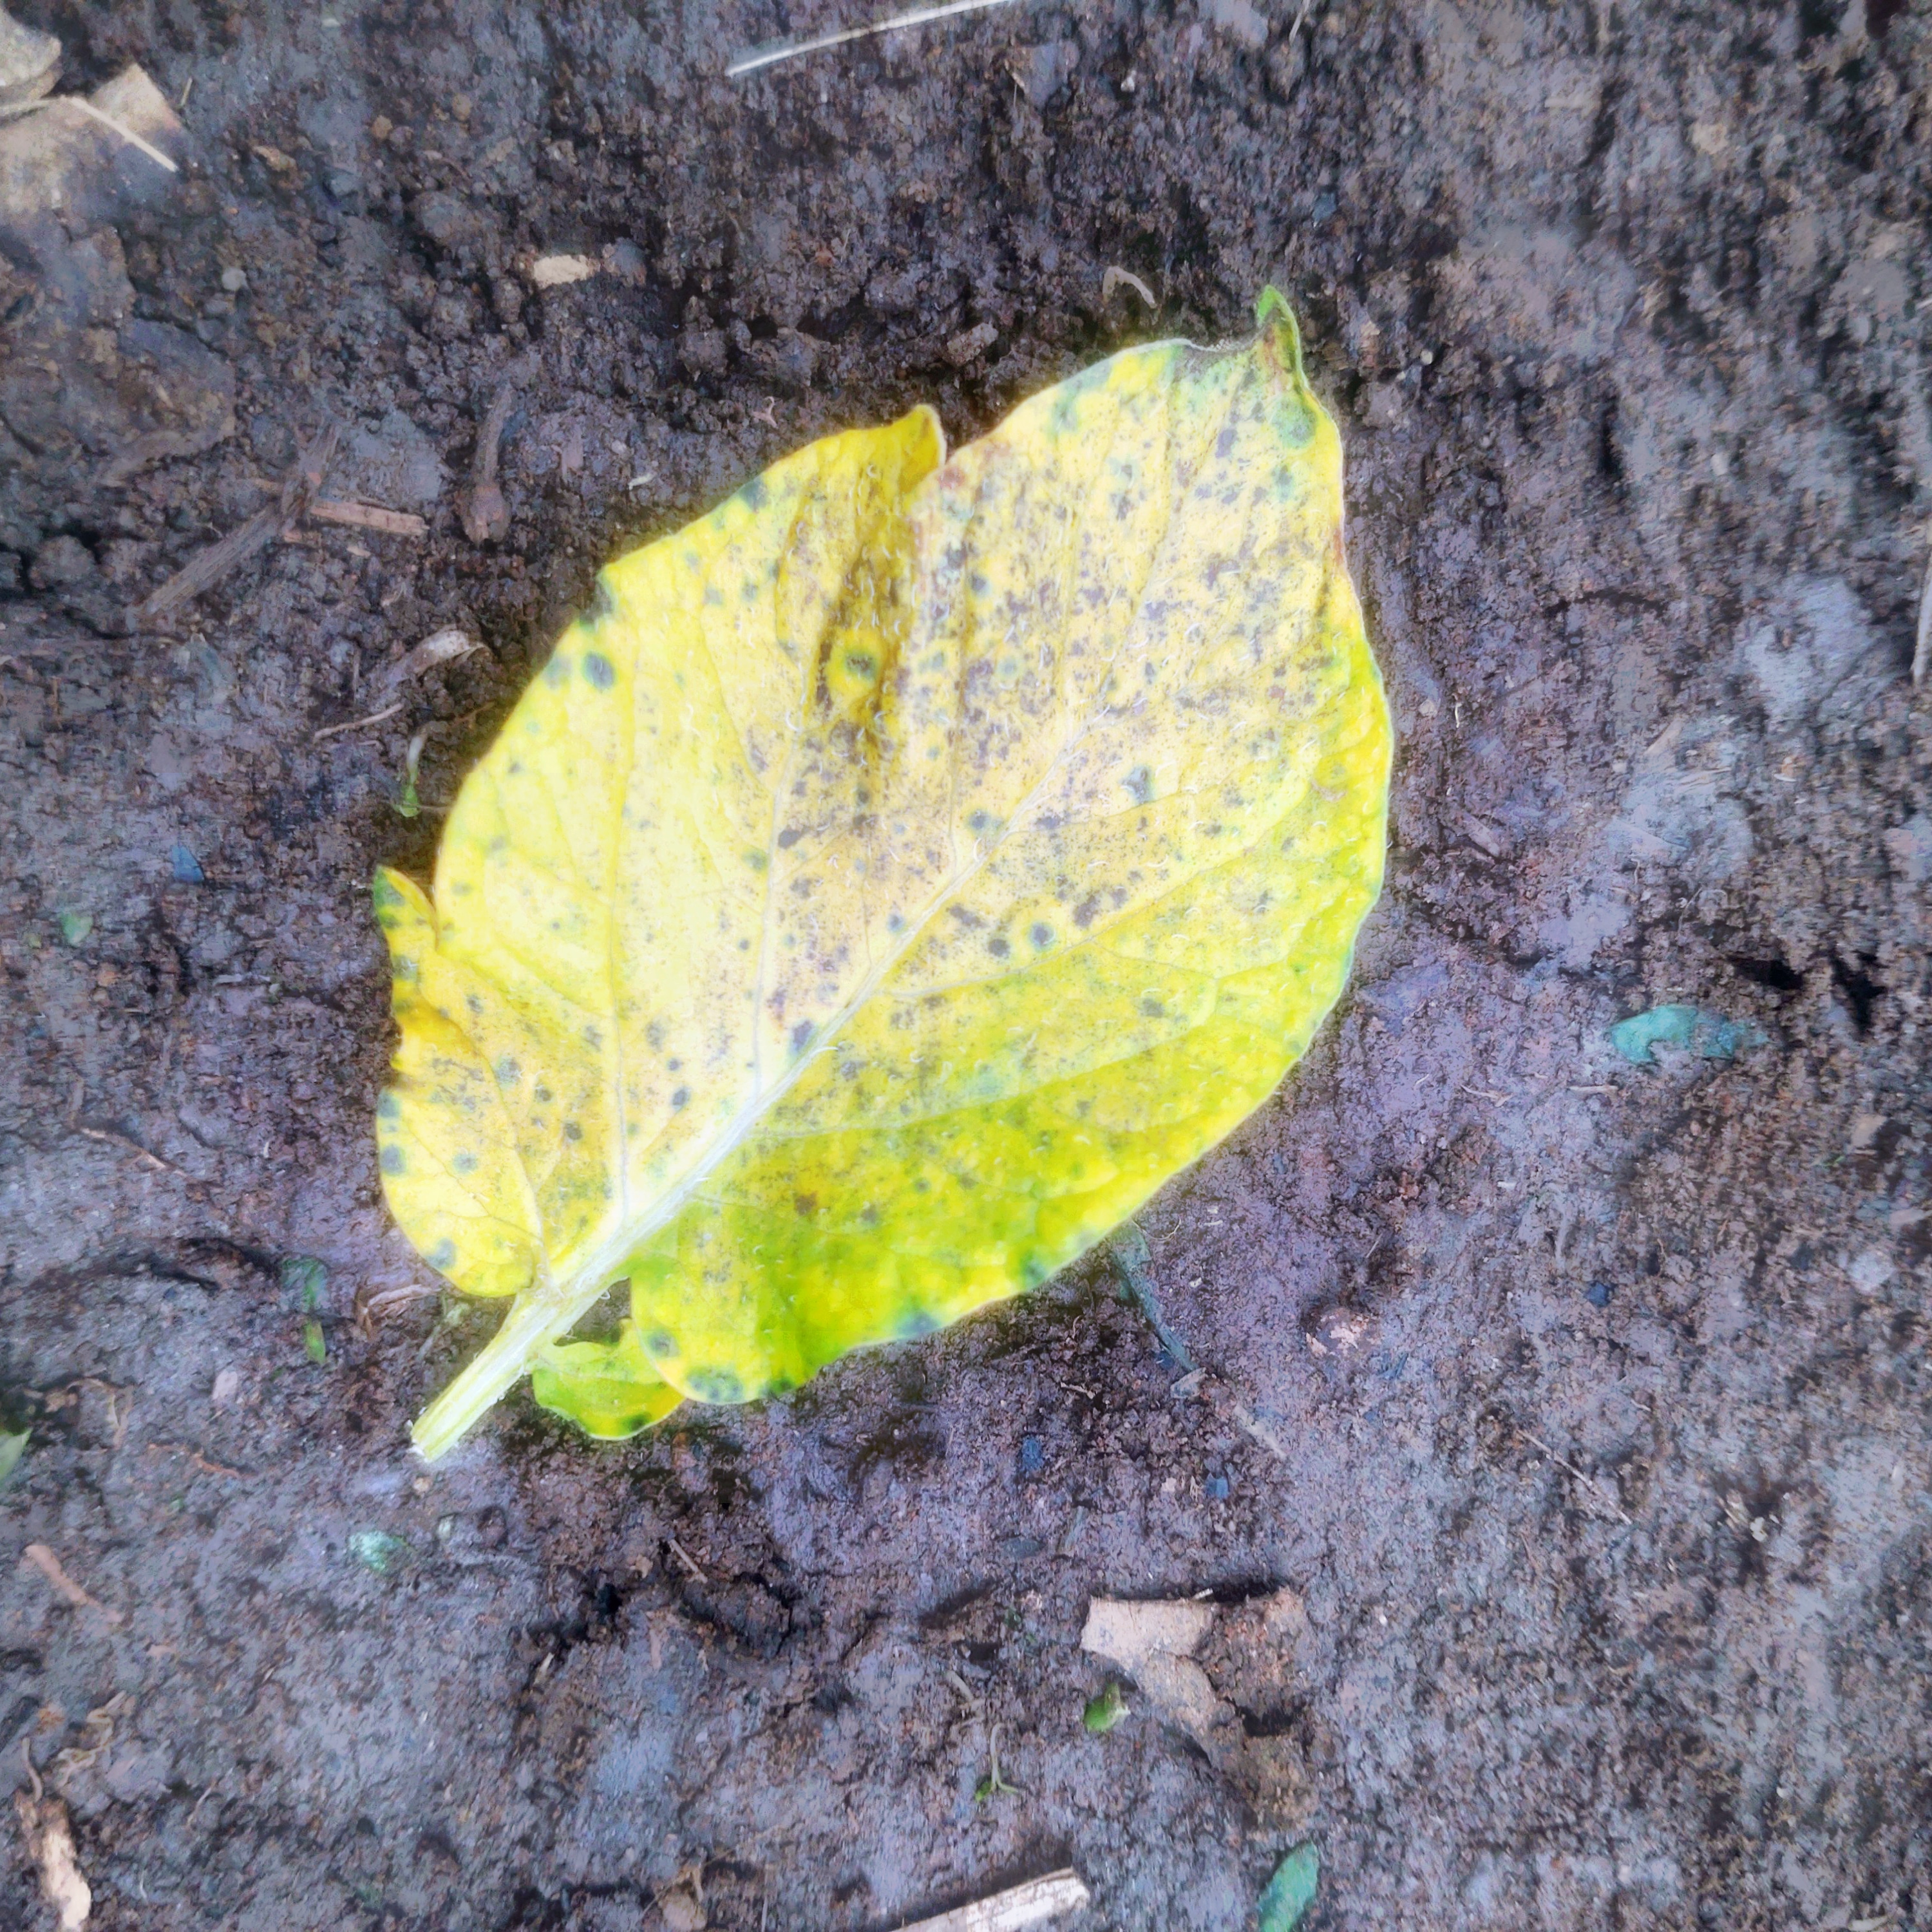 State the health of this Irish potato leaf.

late blight
